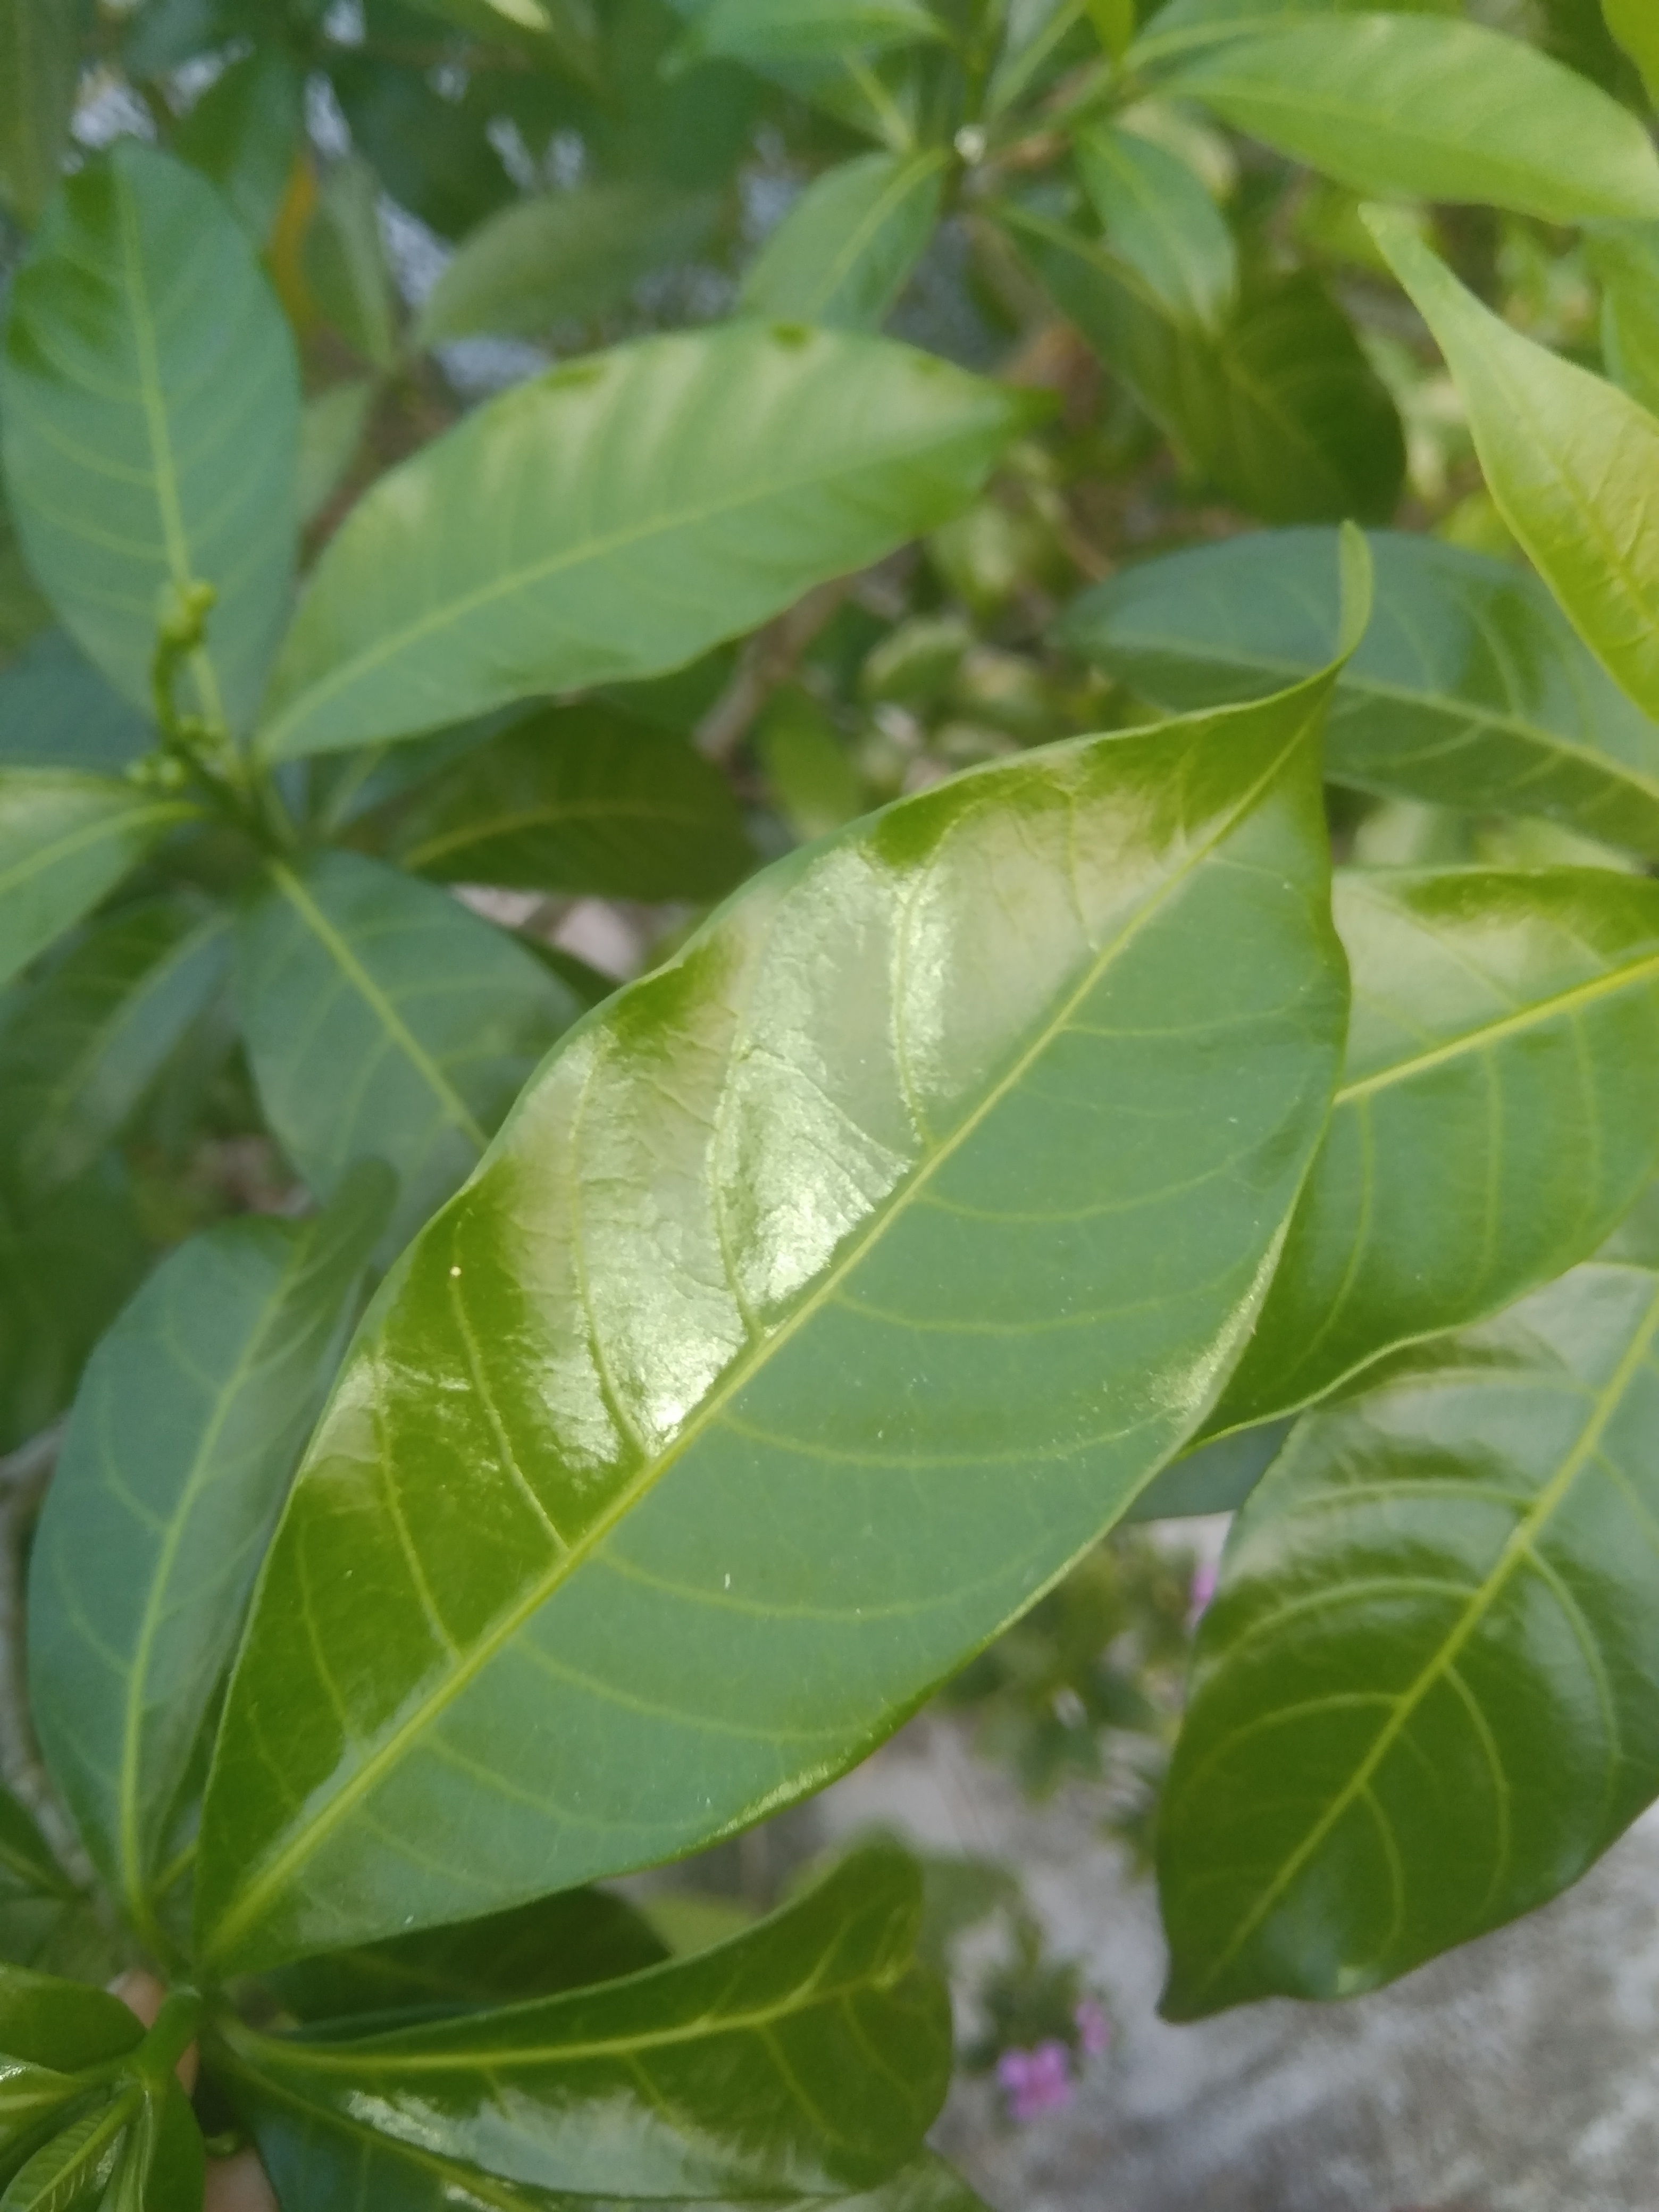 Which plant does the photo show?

togor
